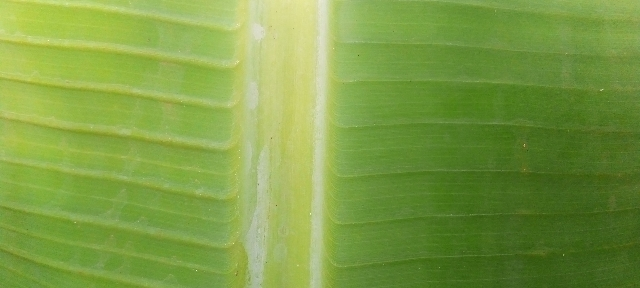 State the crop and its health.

banana, healthy
